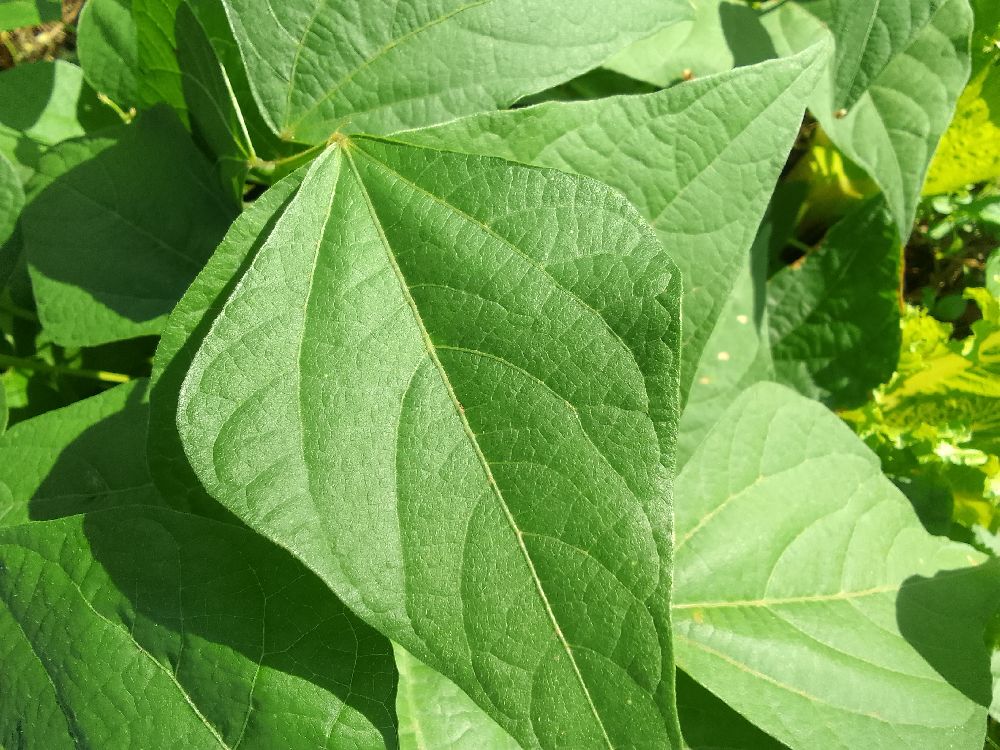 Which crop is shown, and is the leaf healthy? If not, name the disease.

common bean, healthy
